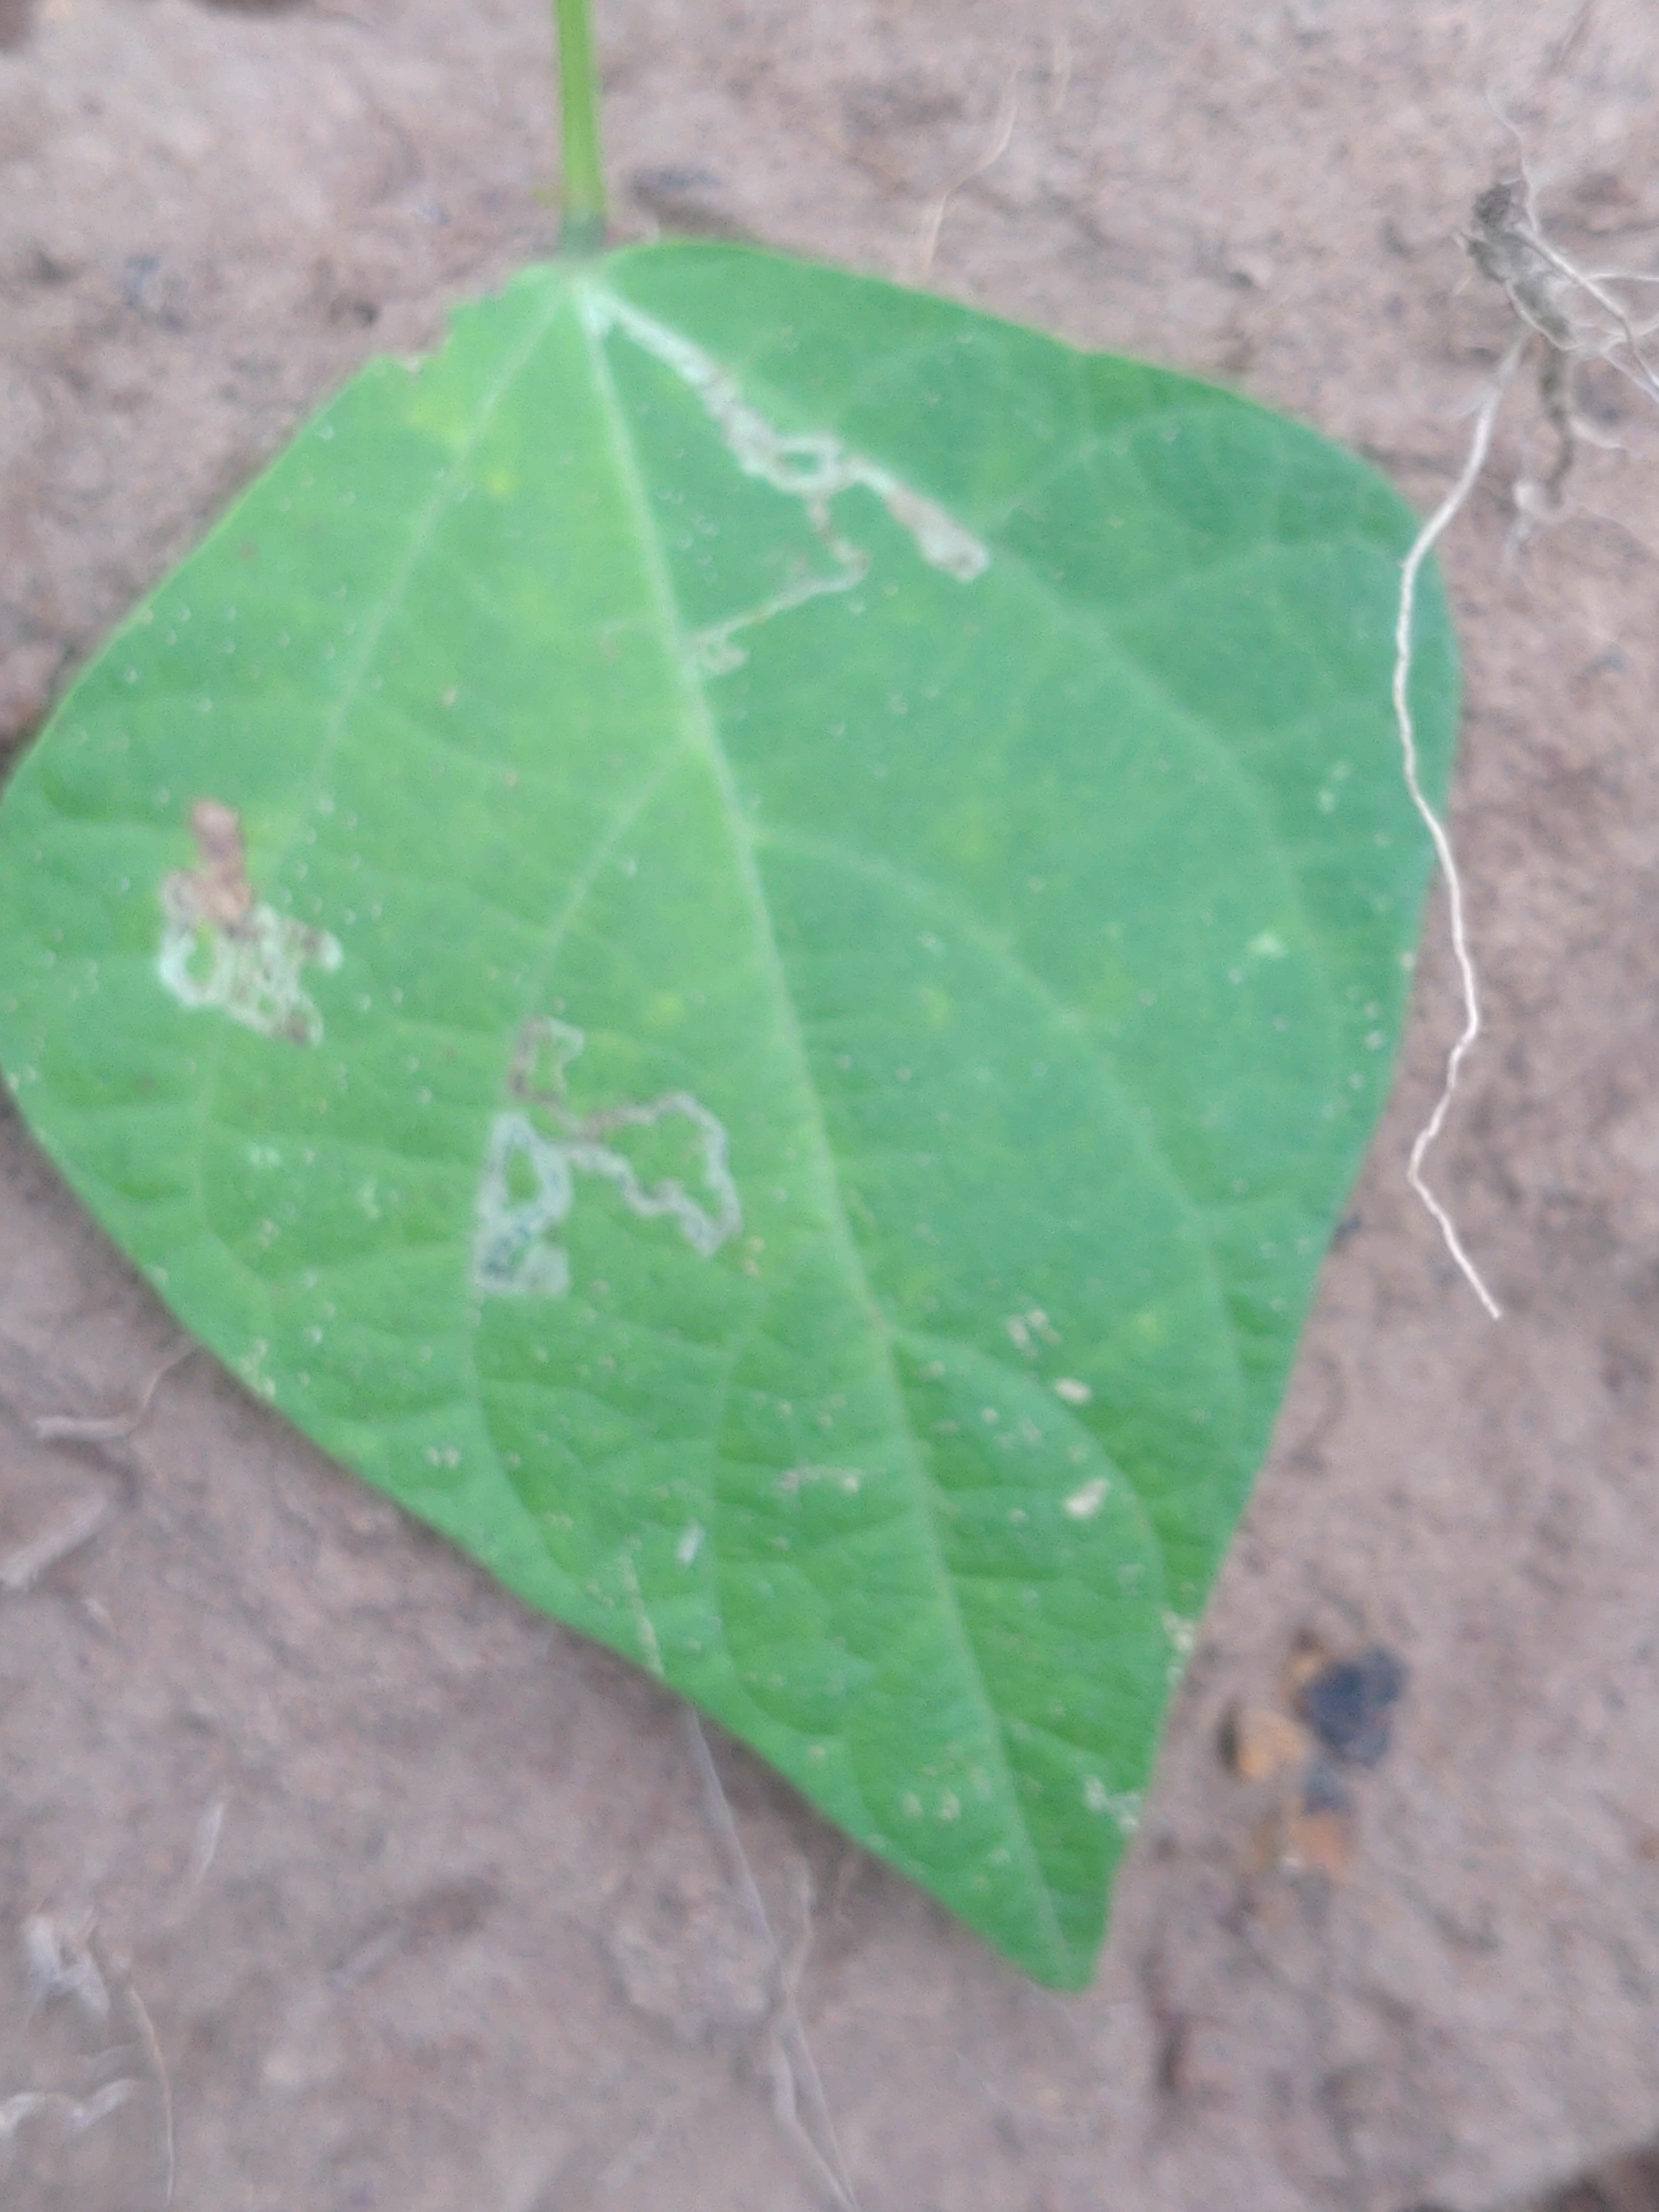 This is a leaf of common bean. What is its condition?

anthracnose
